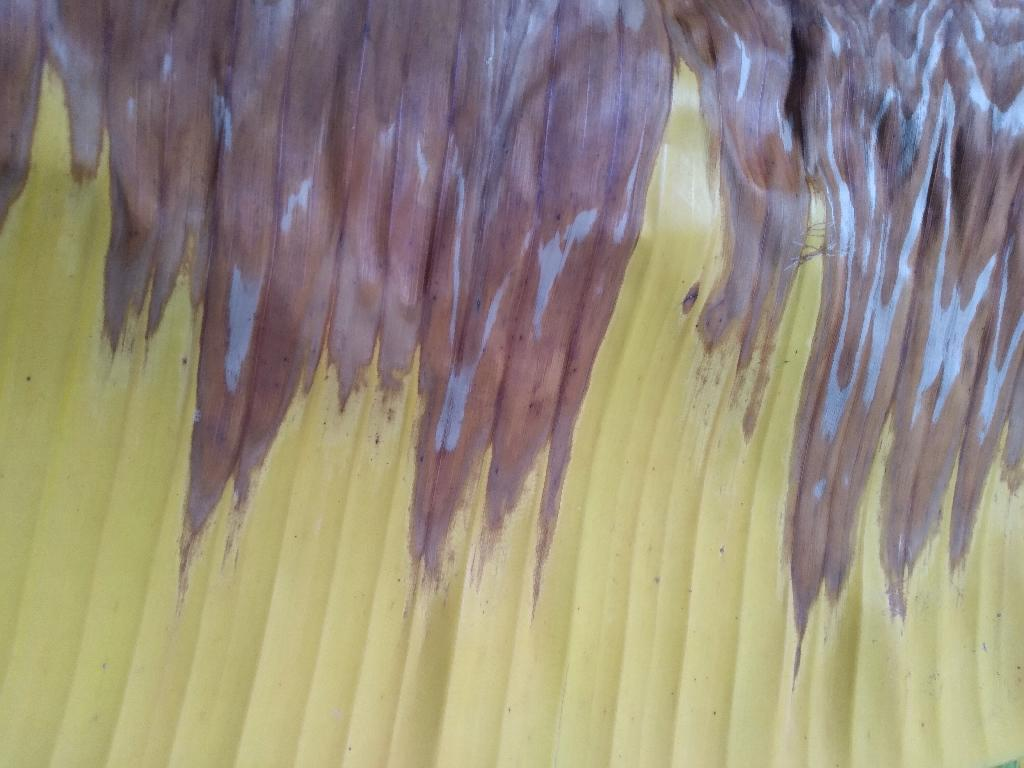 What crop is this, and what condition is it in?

banana, fusarium wilt race 1
